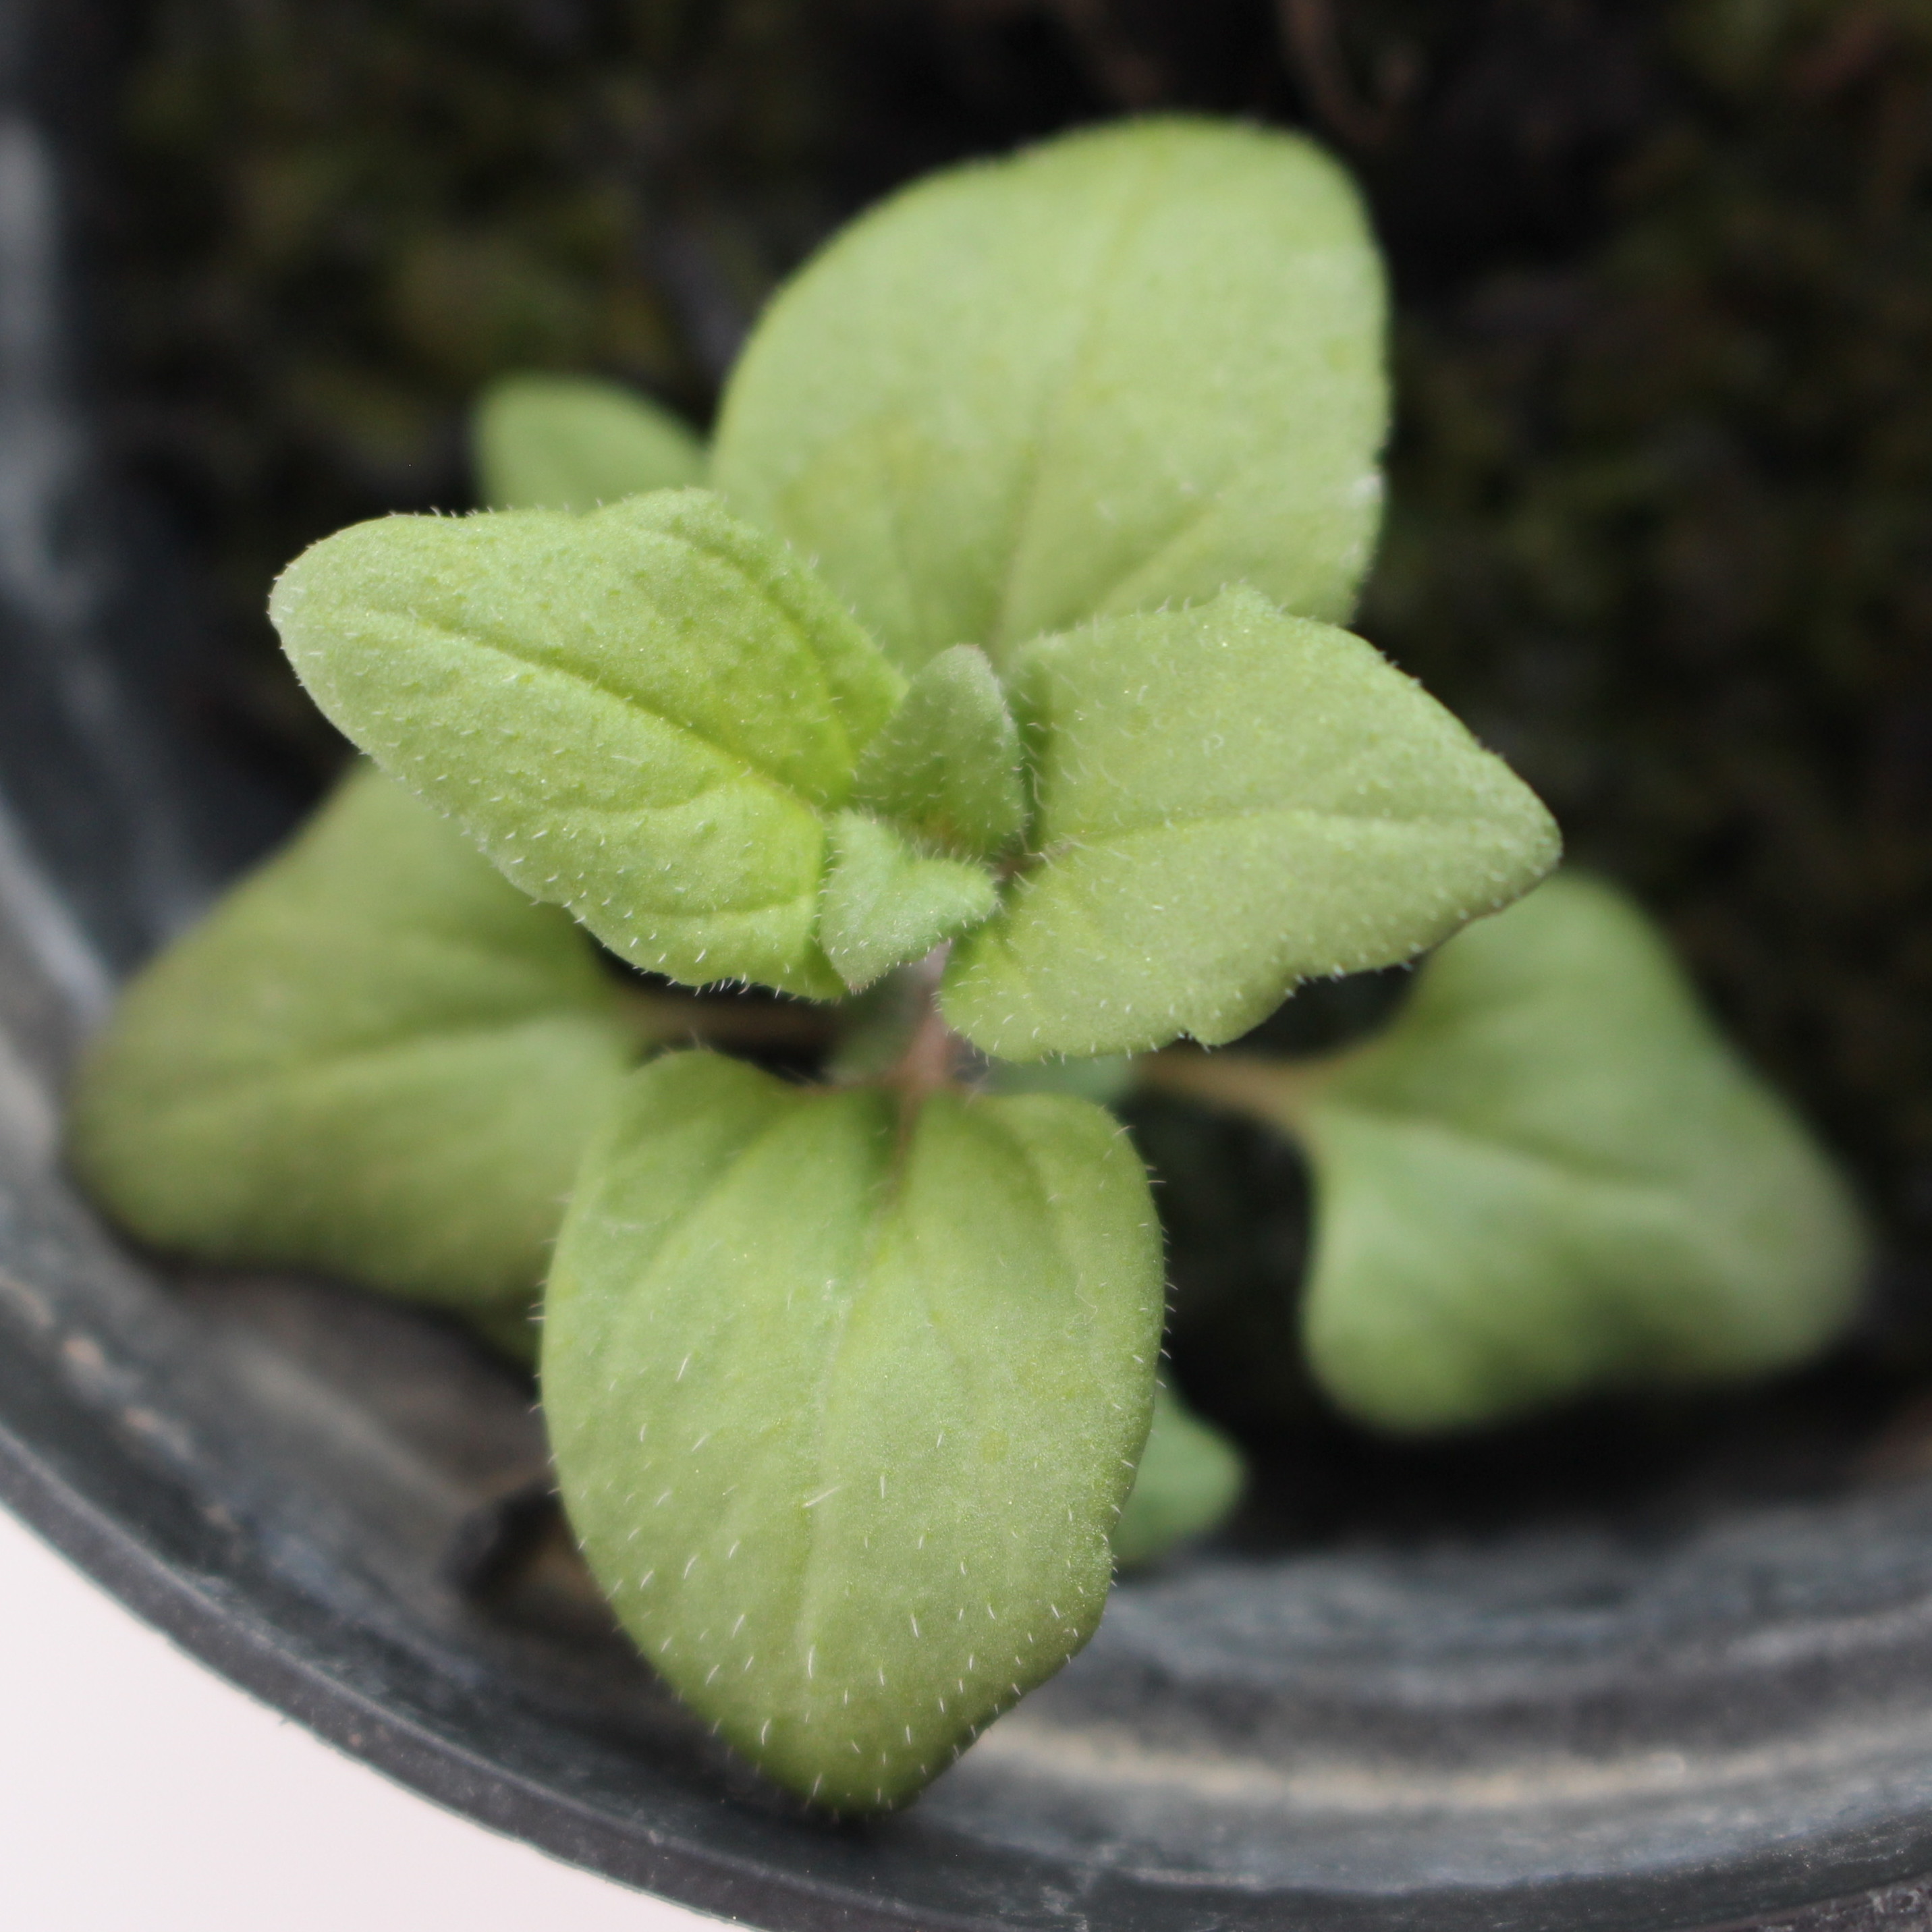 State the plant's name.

Veronica persica
